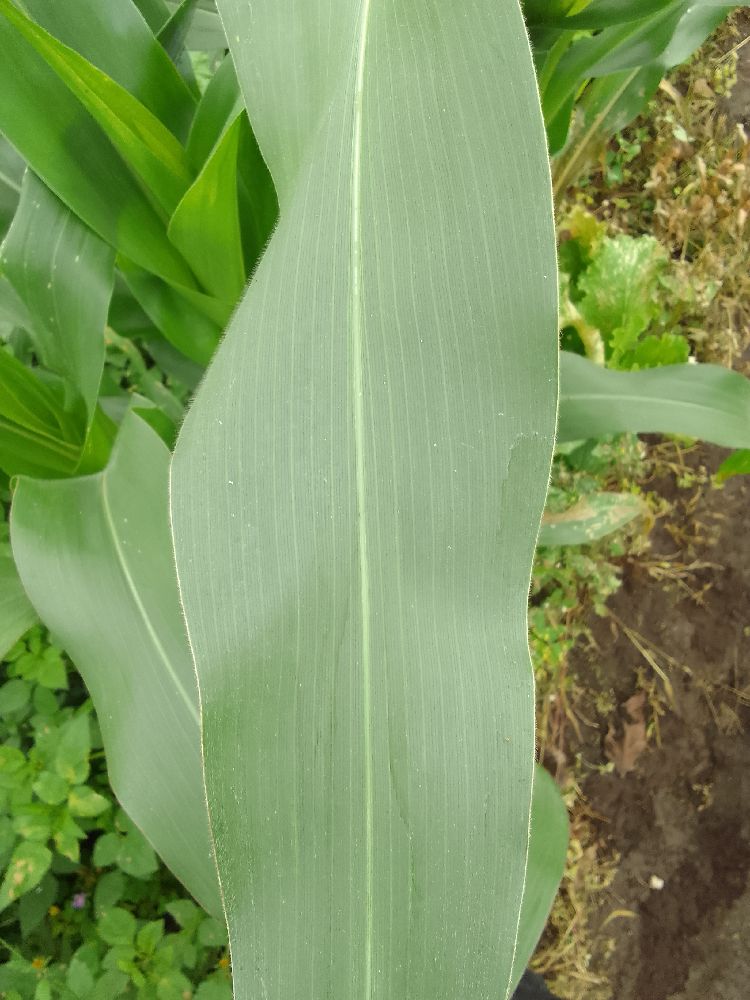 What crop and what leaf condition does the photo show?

maize, healthy
